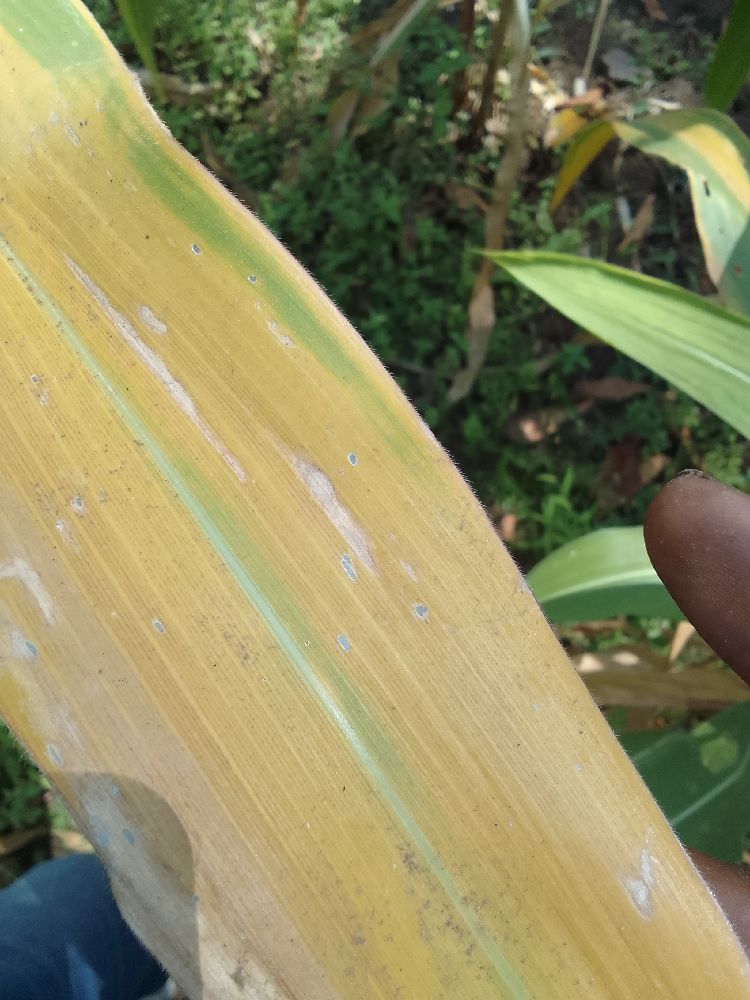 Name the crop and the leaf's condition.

maize, maize lethal necrosis
